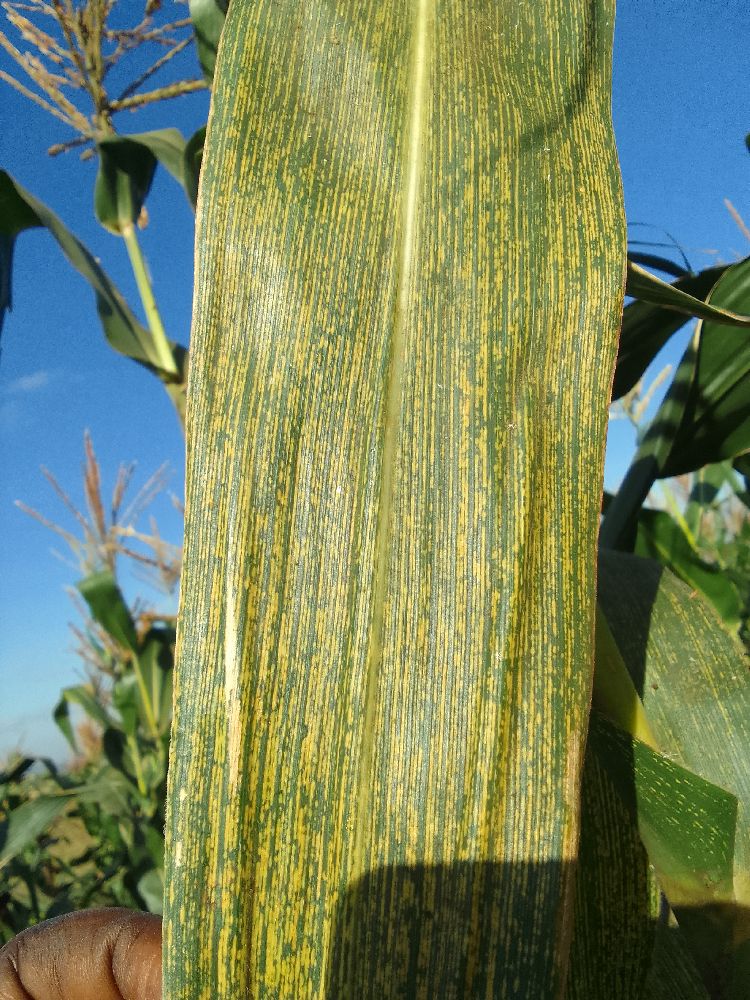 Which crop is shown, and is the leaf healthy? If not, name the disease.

maize, maize streak virus
